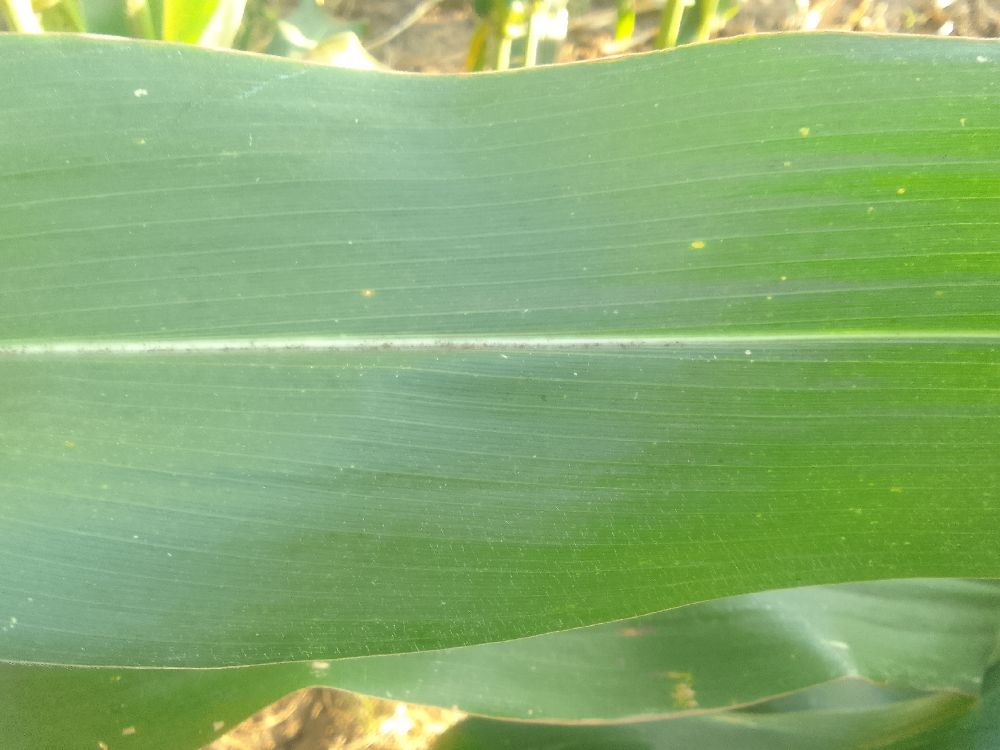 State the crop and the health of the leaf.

maize, healthy
